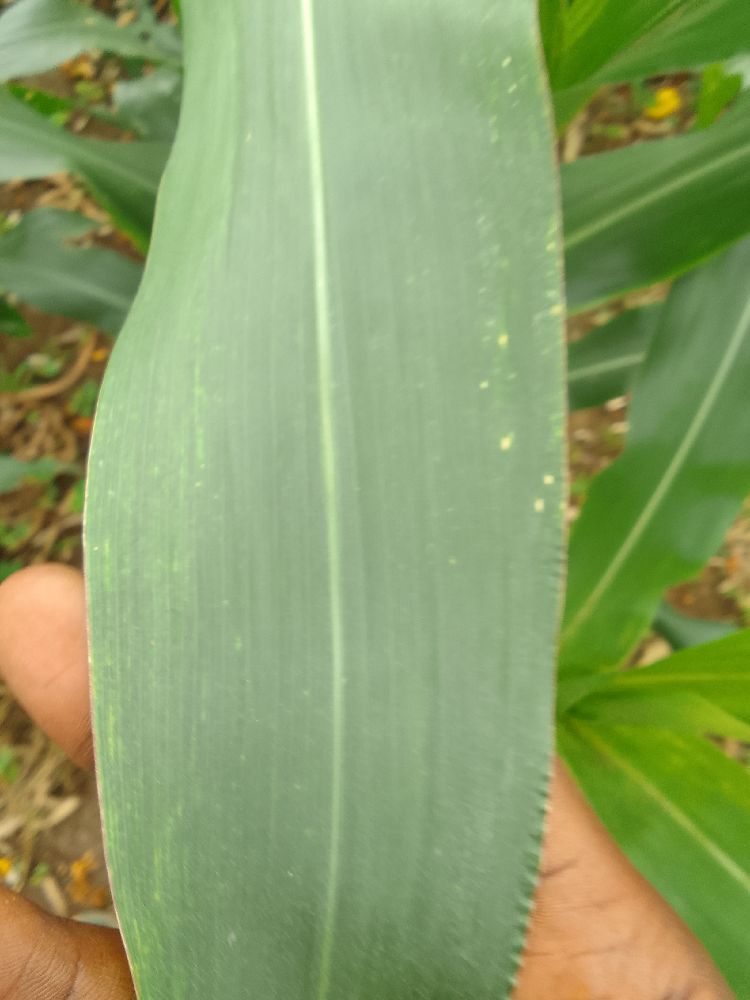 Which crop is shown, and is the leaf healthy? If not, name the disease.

maize, healthy
